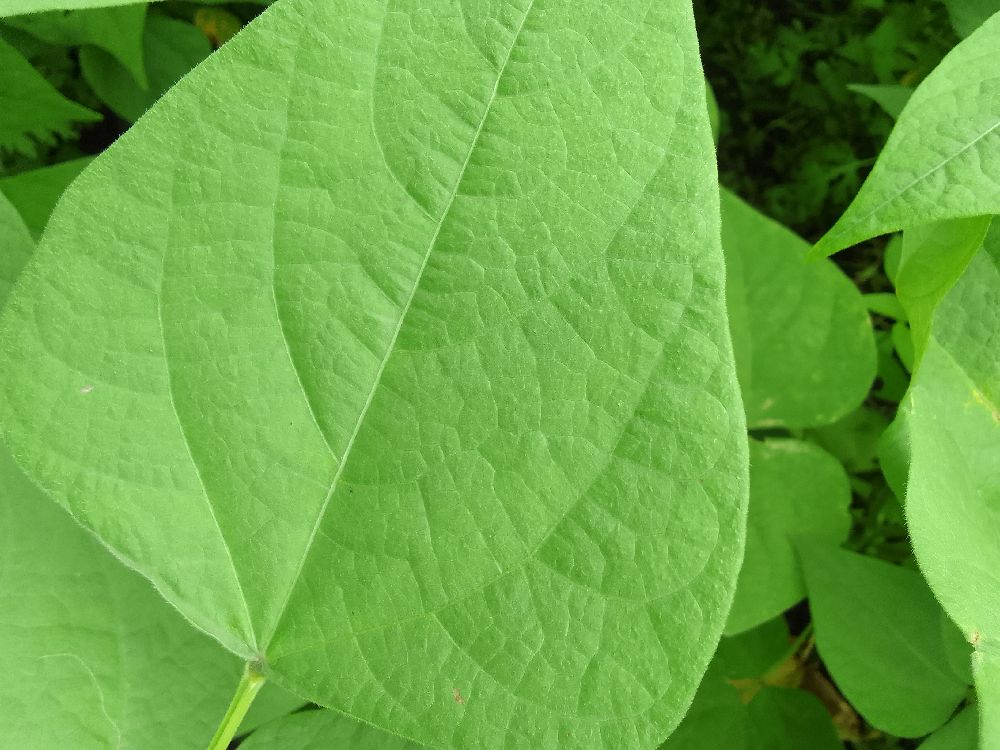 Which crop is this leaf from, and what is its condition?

common bean, healthy
